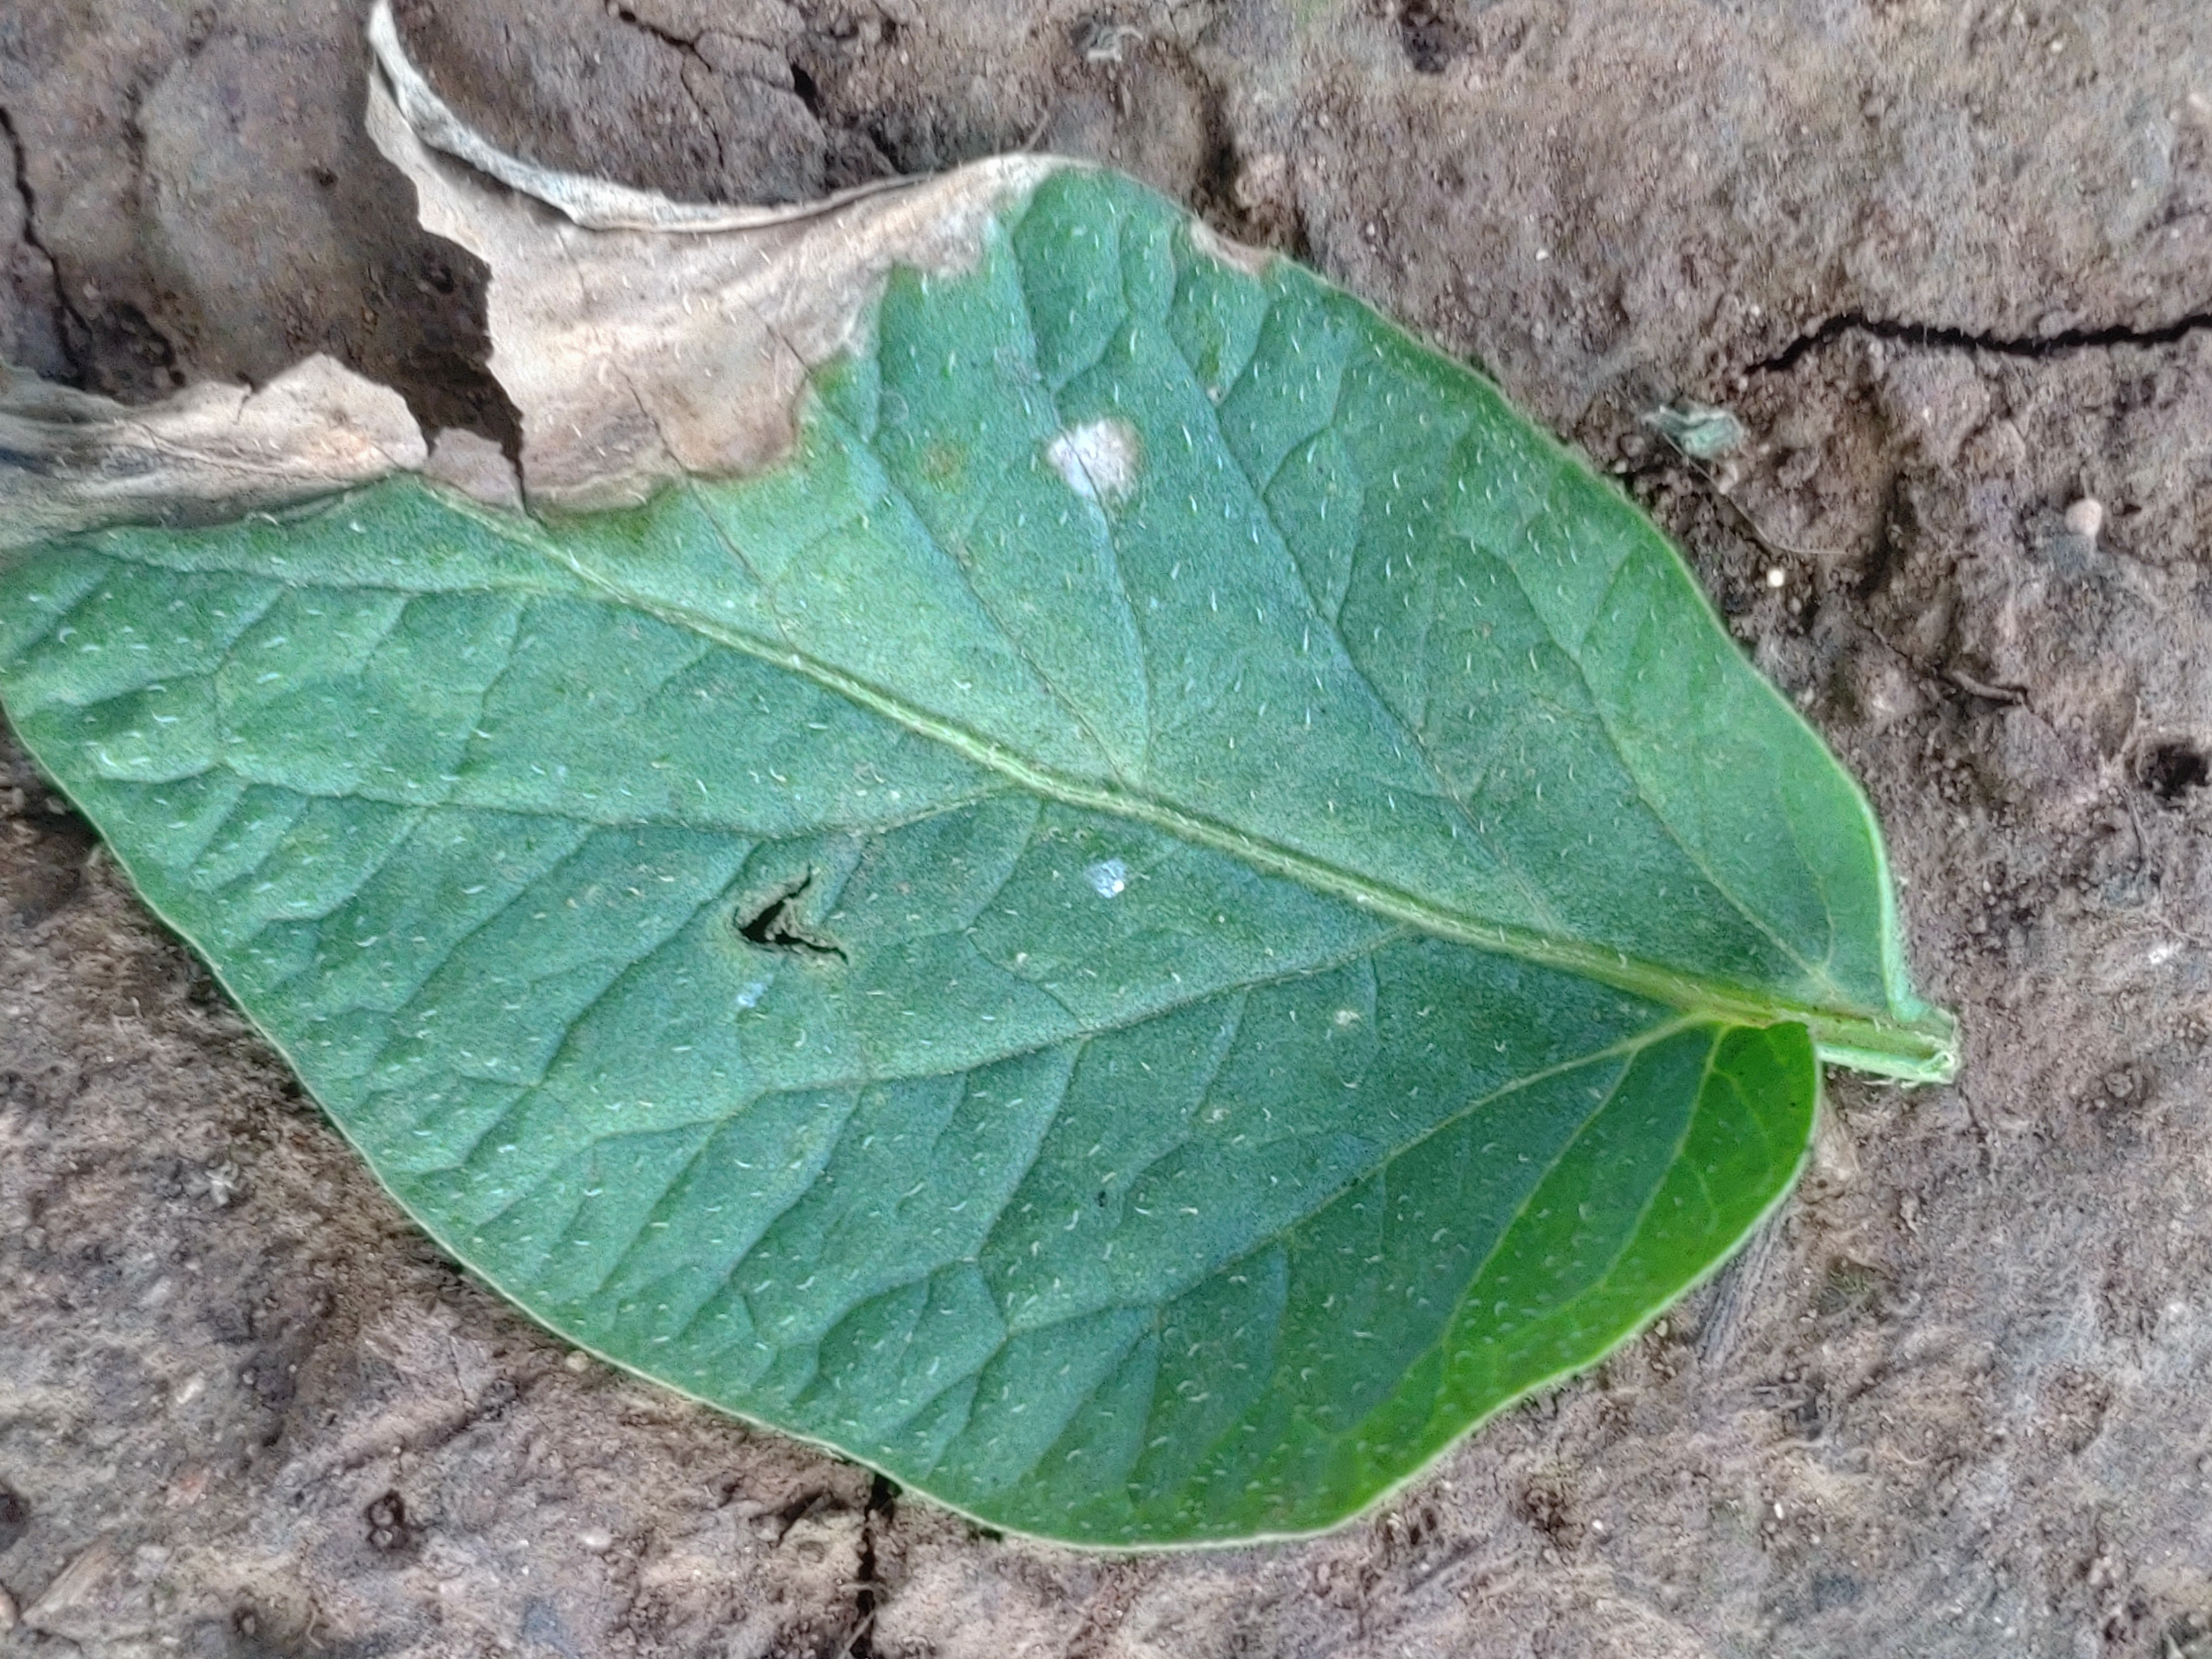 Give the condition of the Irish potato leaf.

early blight
